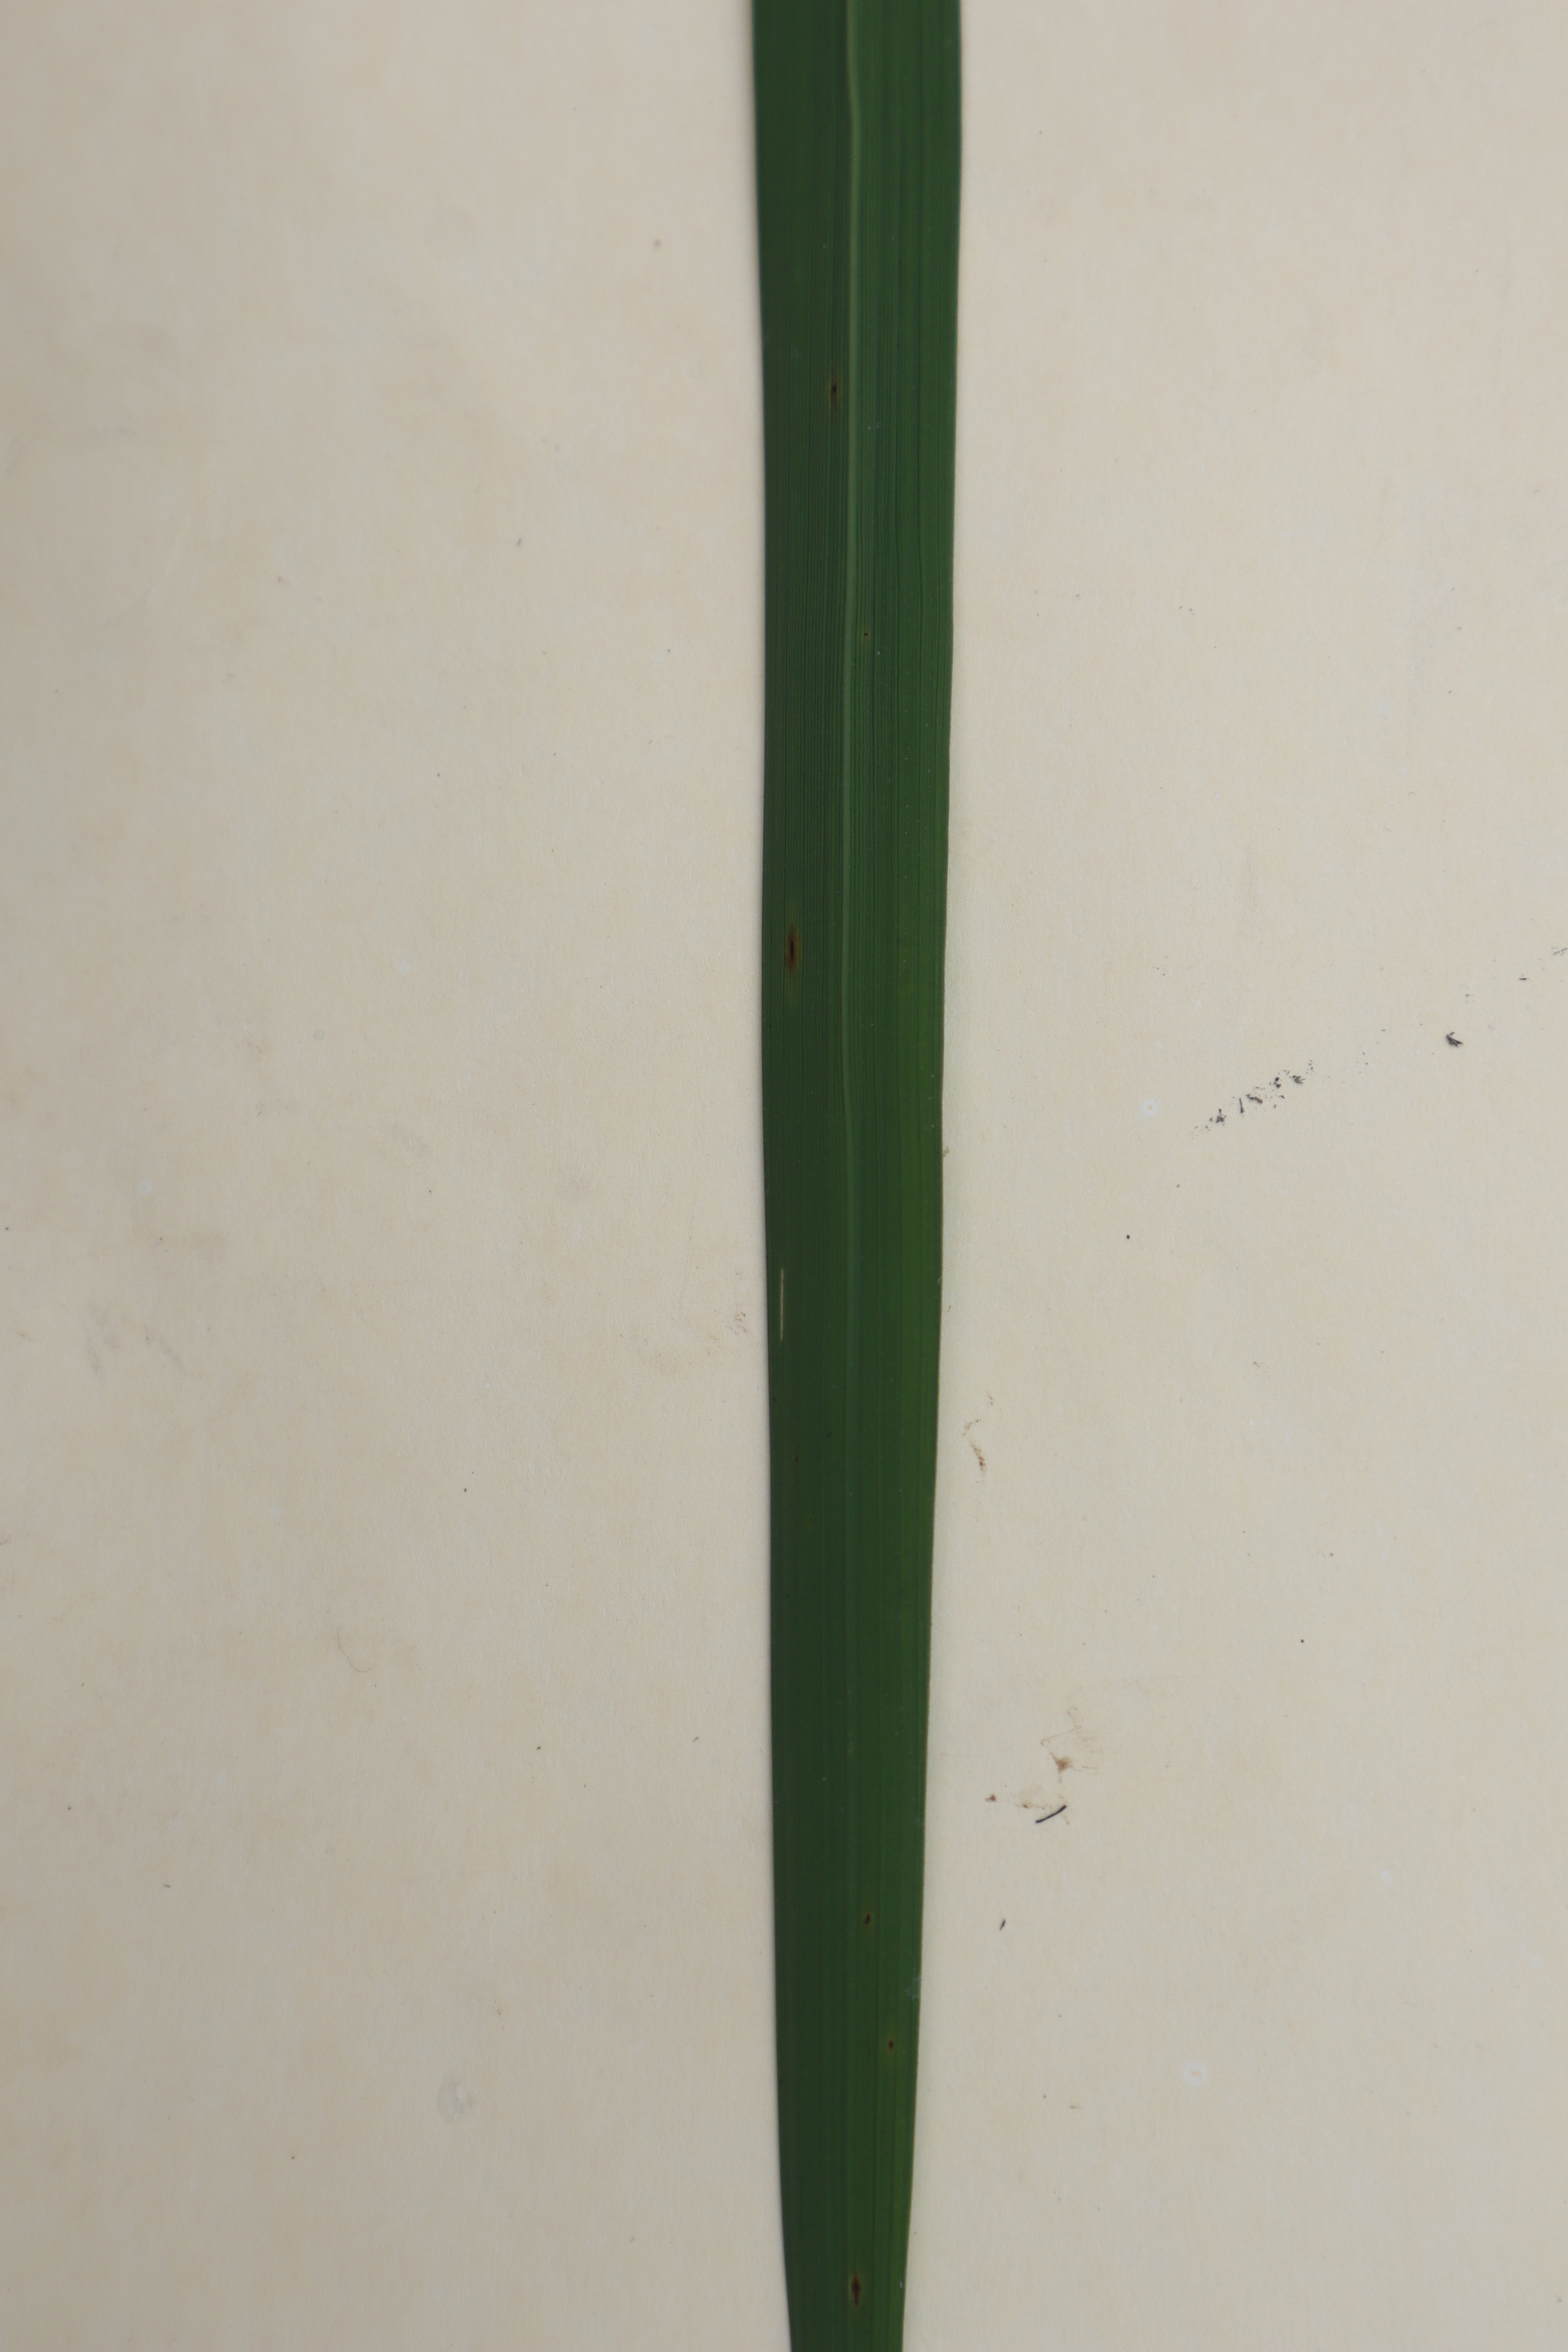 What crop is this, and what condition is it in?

rice, healthy leaves
